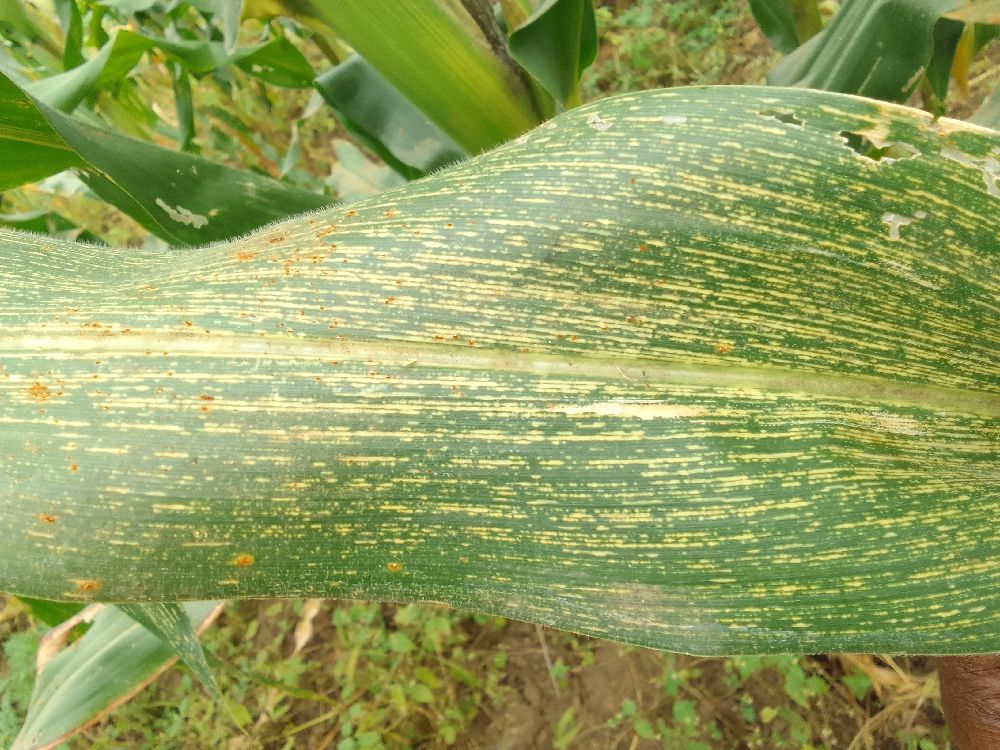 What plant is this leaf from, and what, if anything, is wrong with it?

maize, maize streak virus
